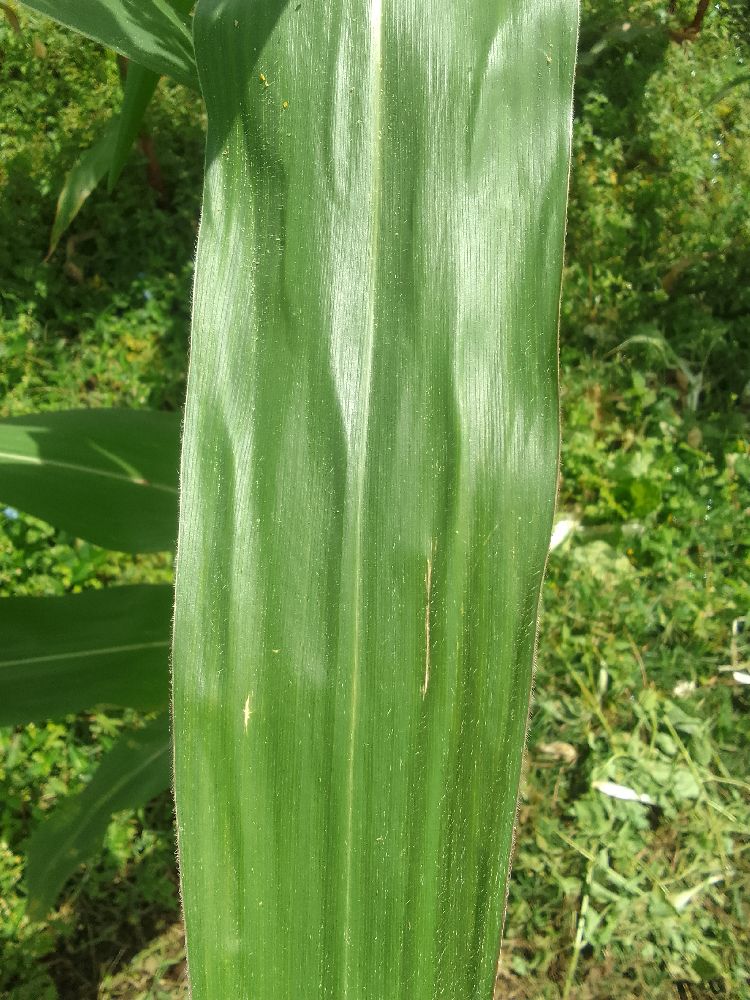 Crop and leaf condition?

maize, healthy
